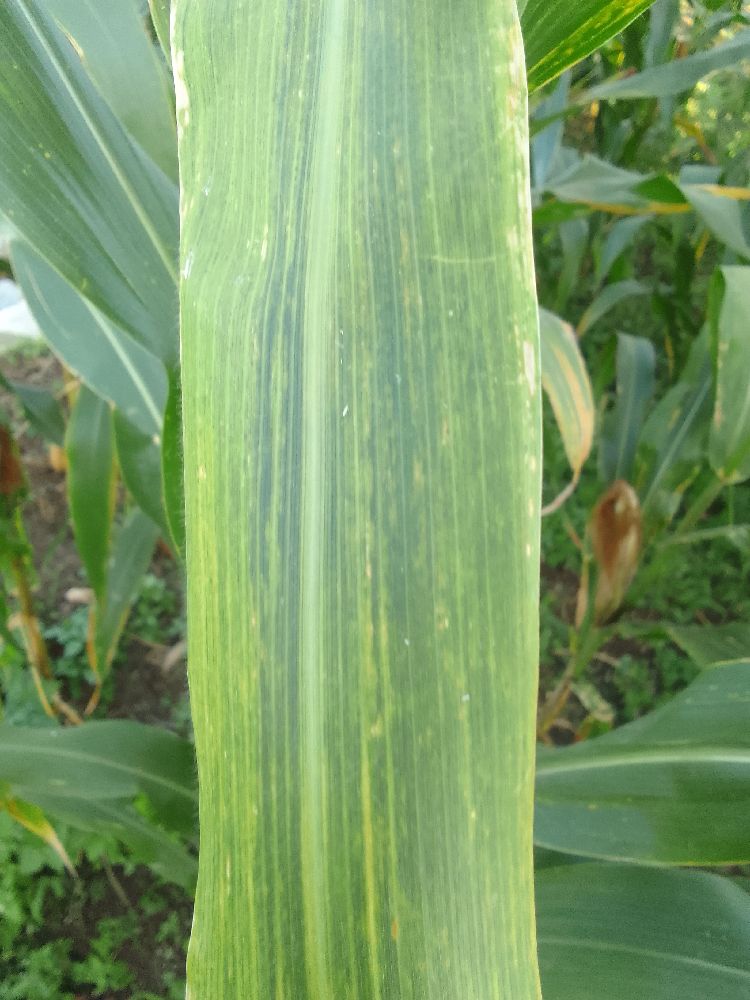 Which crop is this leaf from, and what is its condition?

maize, maize lethal necrosis
